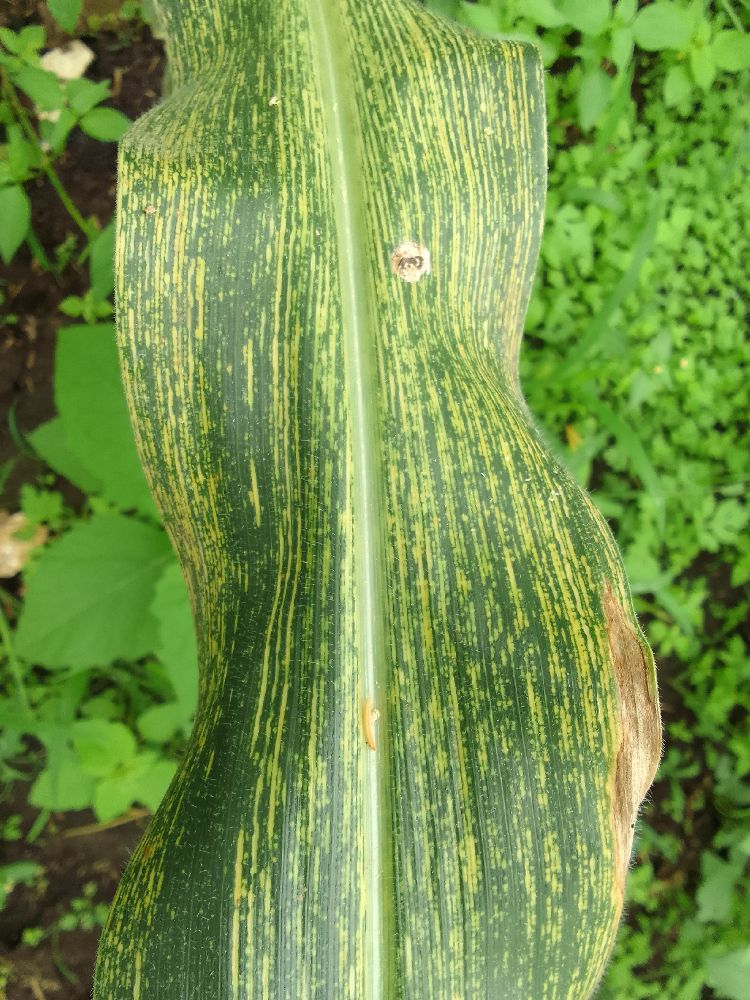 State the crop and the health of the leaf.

maize, maize streak virus
